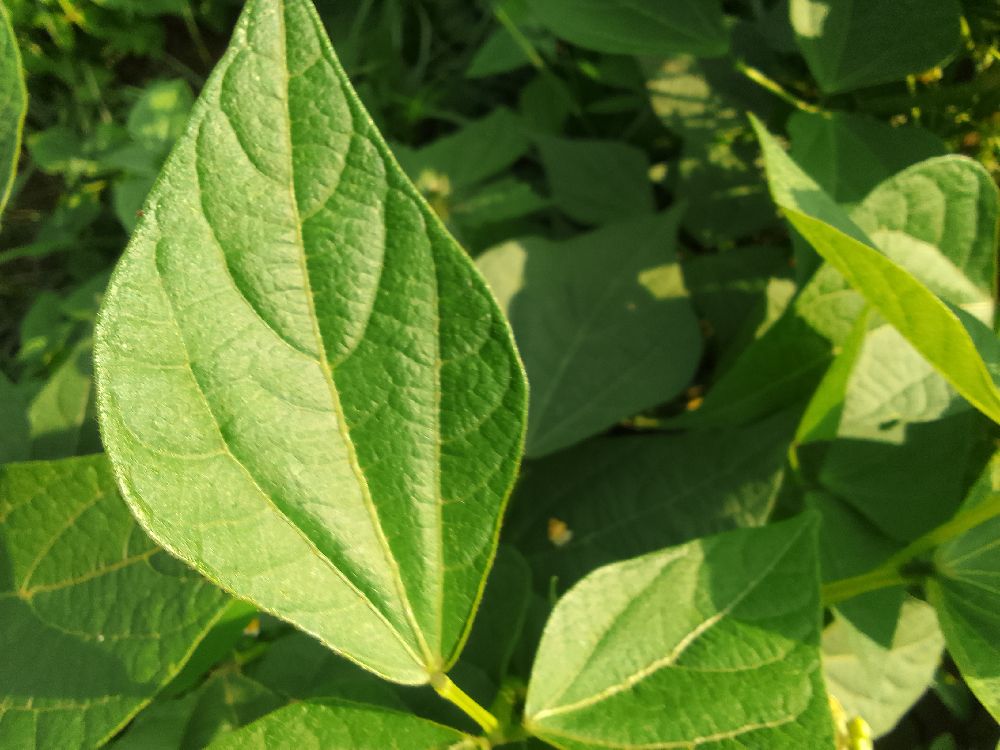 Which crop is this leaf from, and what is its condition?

common bean, healthy
